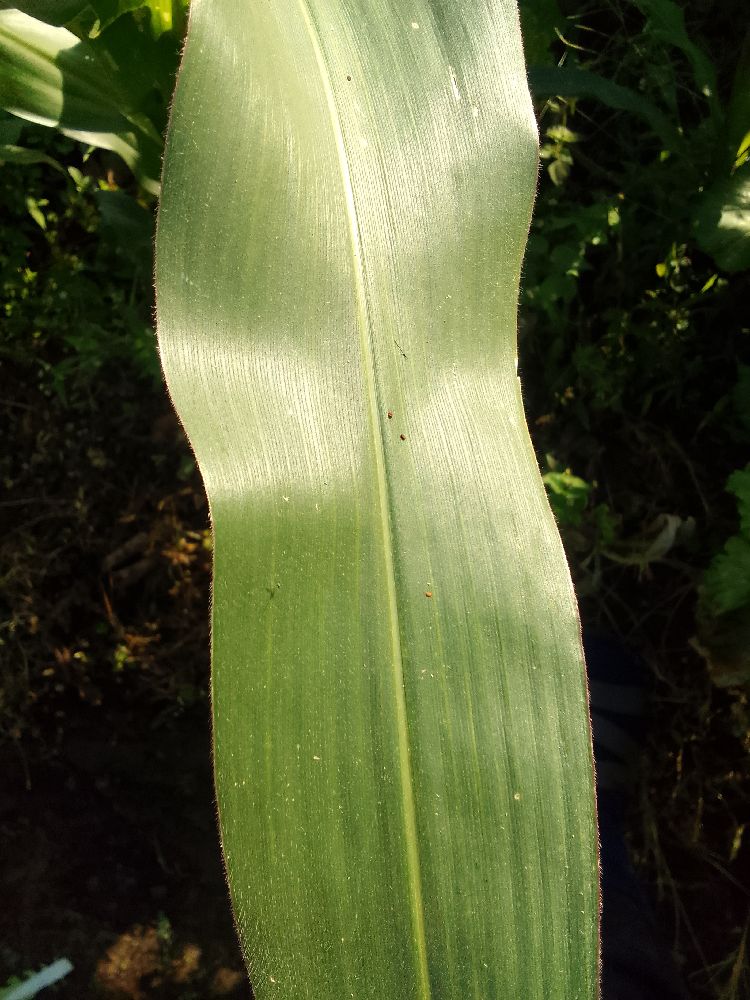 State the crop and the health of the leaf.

maize, healthy
